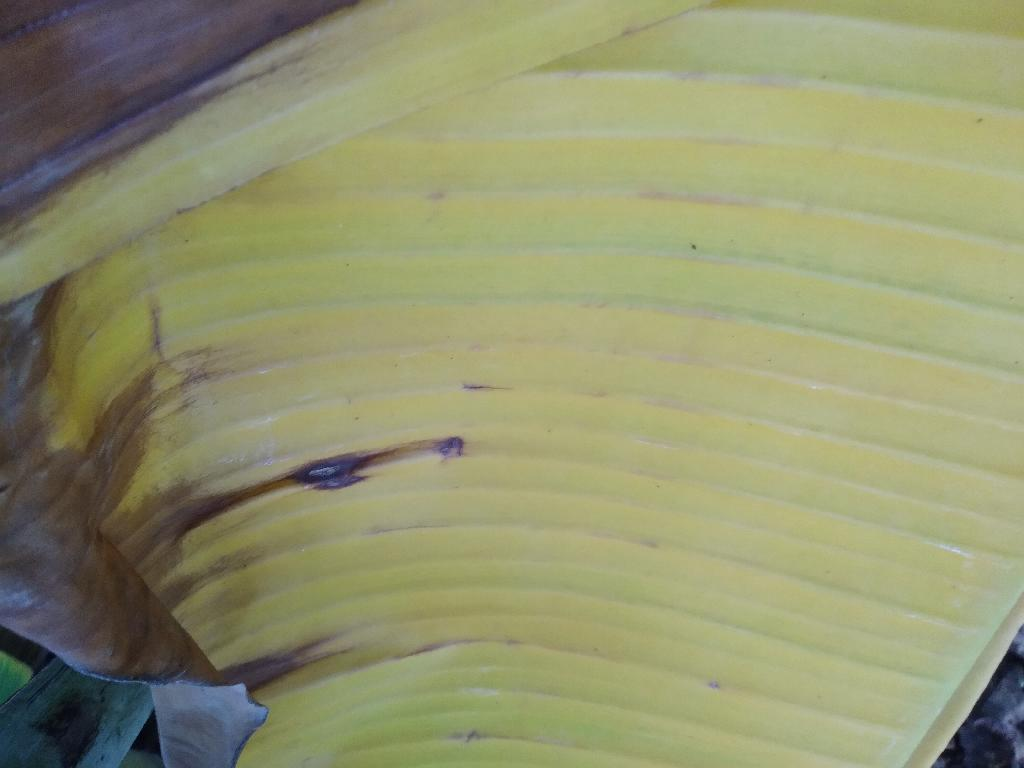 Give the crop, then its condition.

banana, fusarium wilt race 1
